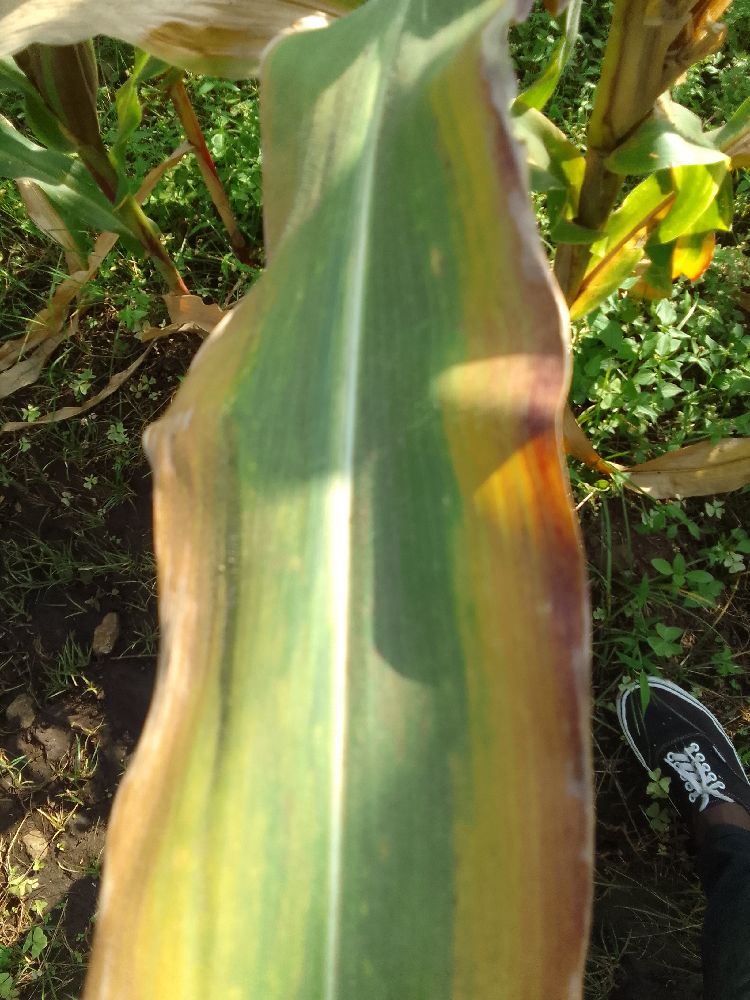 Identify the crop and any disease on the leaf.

maize, maize lethal necrosis
